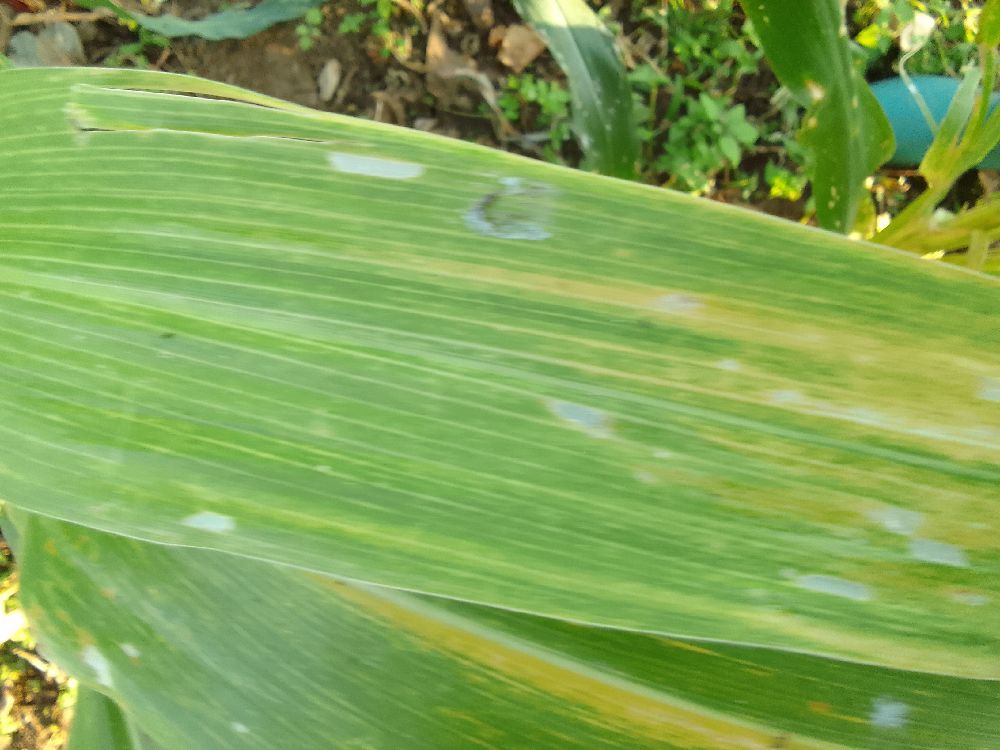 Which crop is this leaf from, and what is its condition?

maize, maize lethal necrosis
